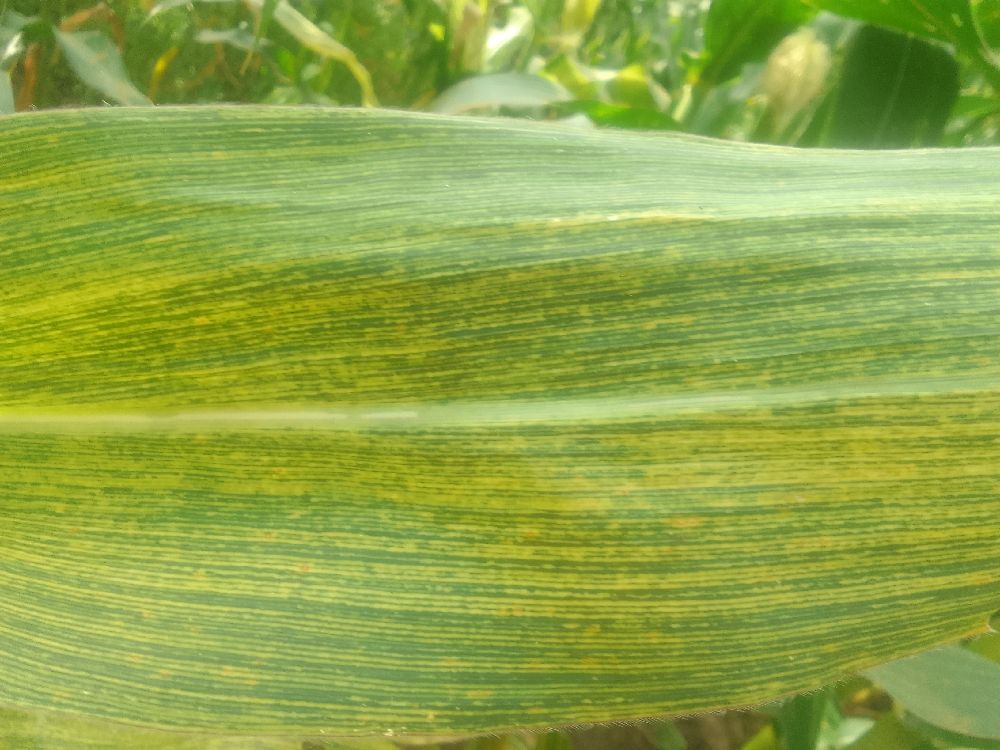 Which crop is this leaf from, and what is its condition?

maize, maize streak virus
